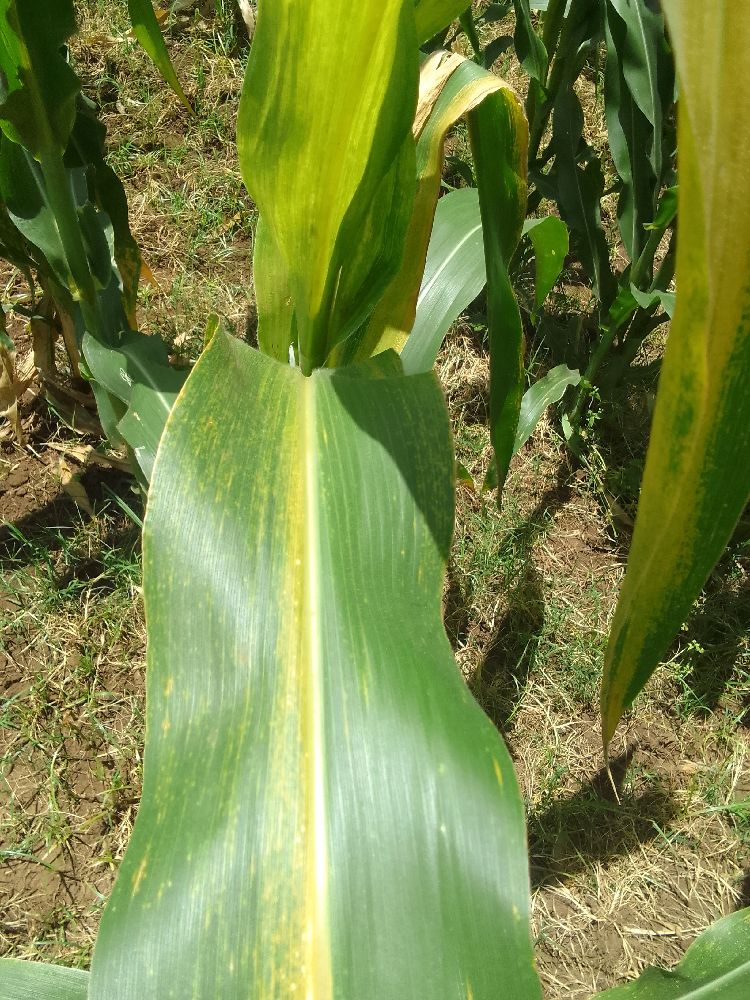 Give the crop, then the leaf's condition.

maize, maize lethal necrosis
